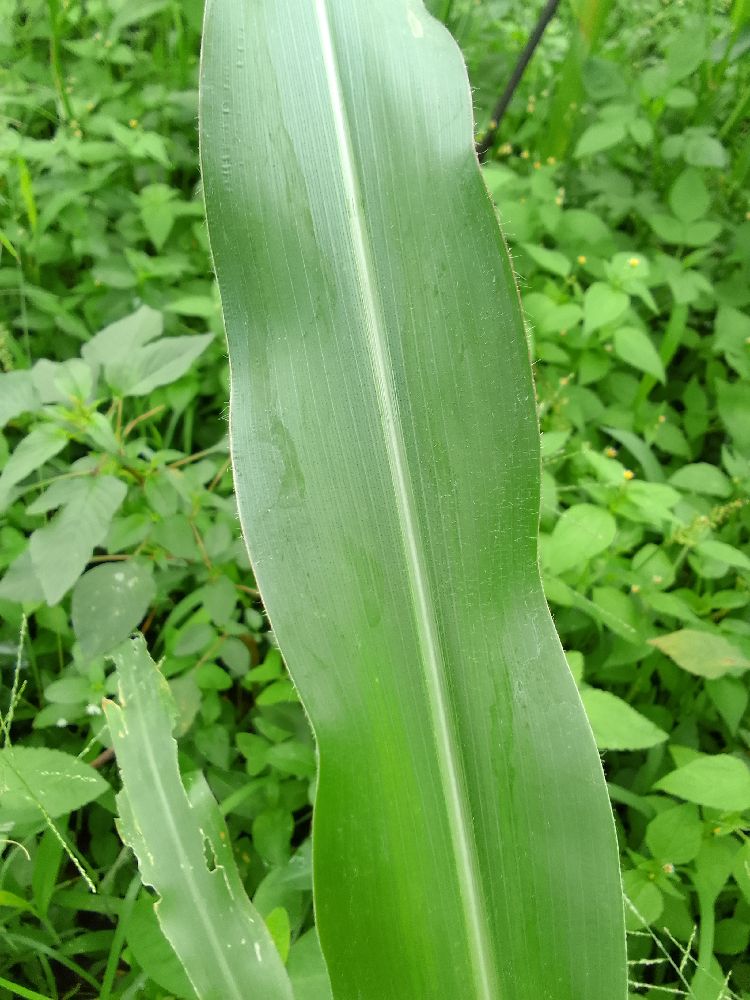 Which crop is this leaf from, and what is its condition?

maize, healthy
